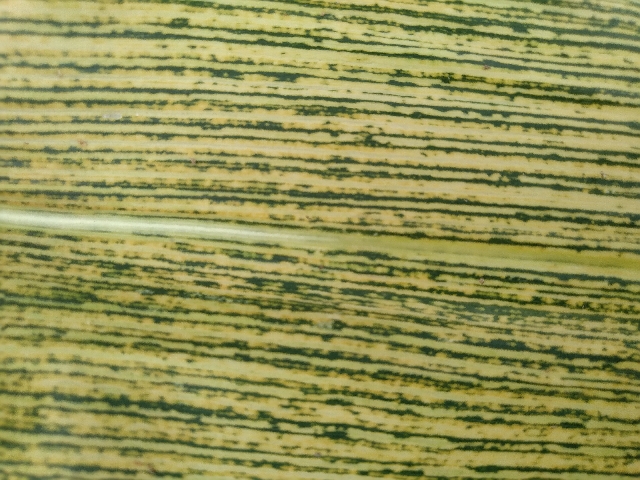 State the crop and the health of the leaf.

maize, maize streak virus
